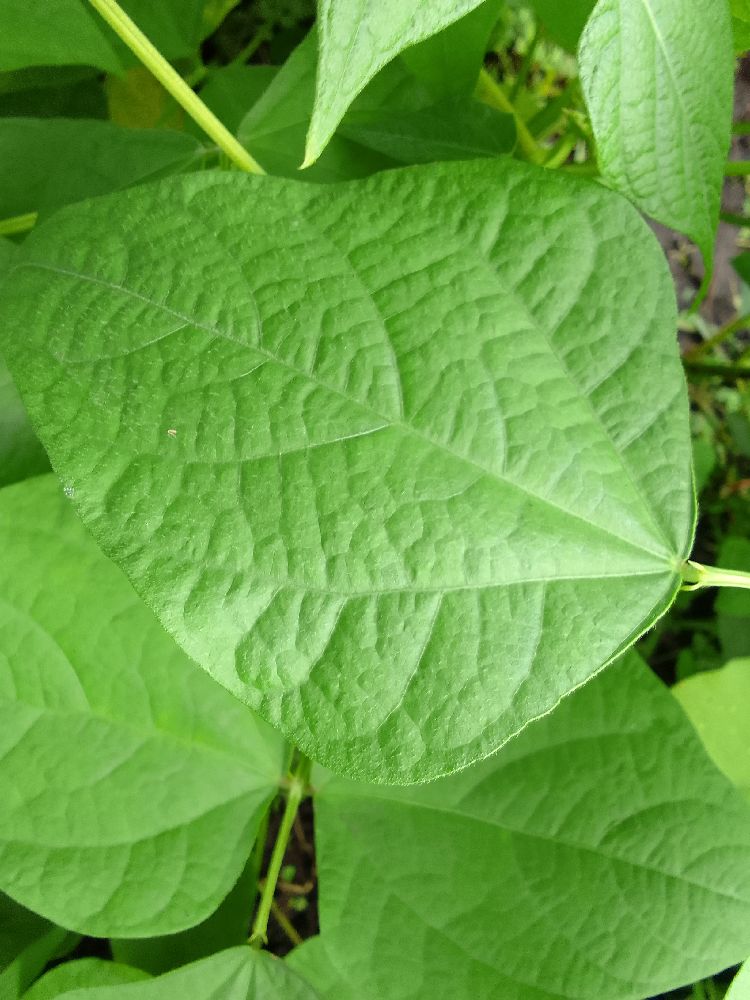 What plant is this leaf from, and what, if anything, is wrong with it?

common bean, healthy
